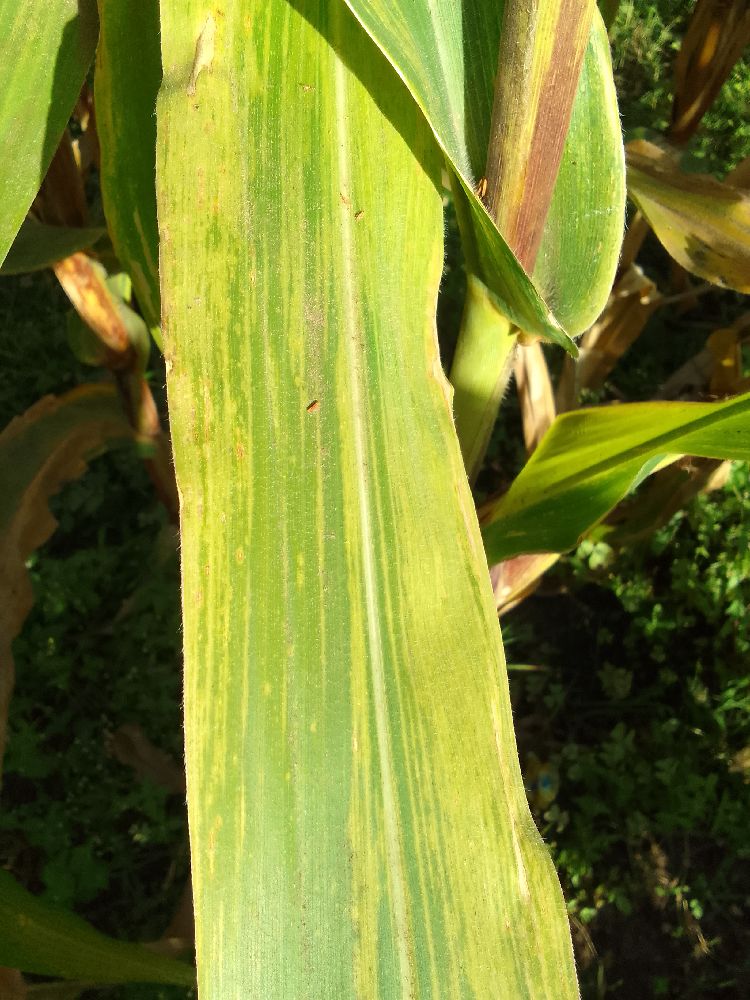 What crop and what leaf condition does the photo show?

maize, maize lethal necrosis
